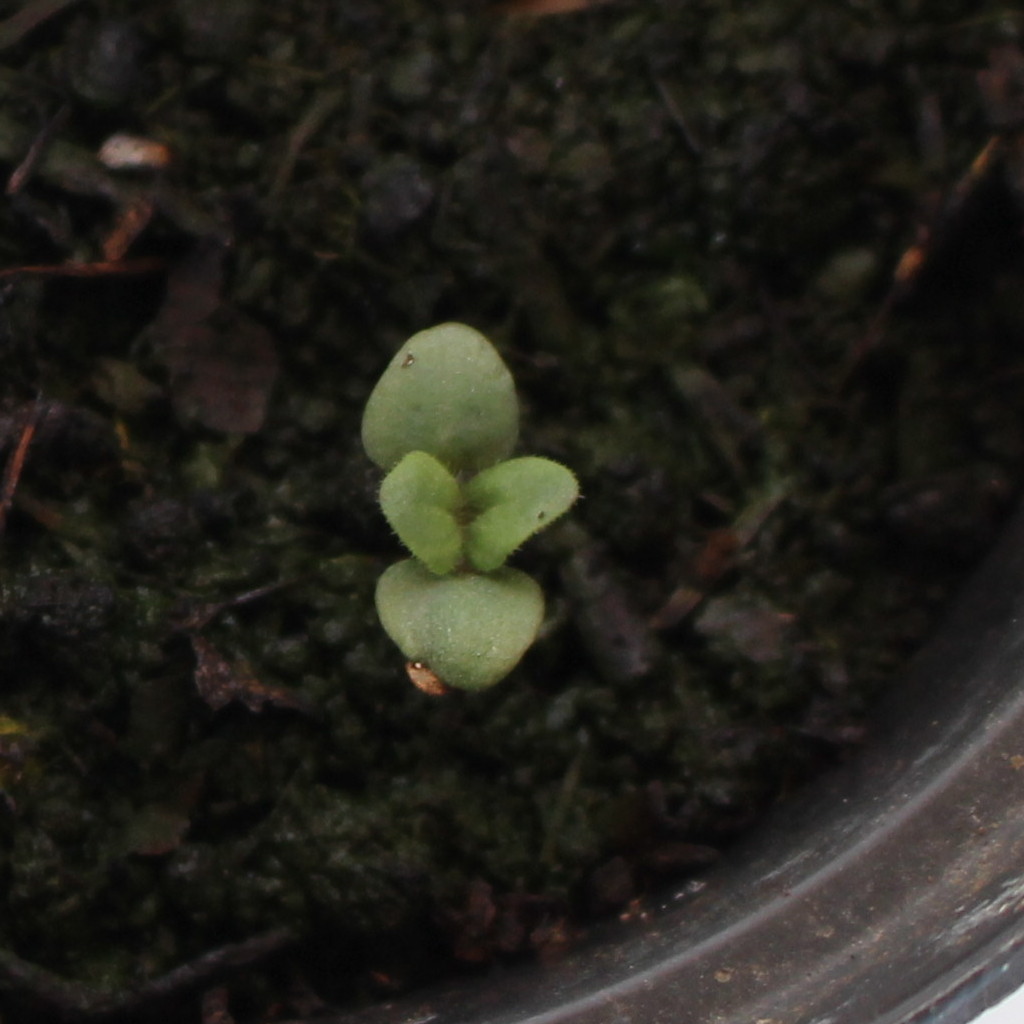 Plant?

Veronica persica
